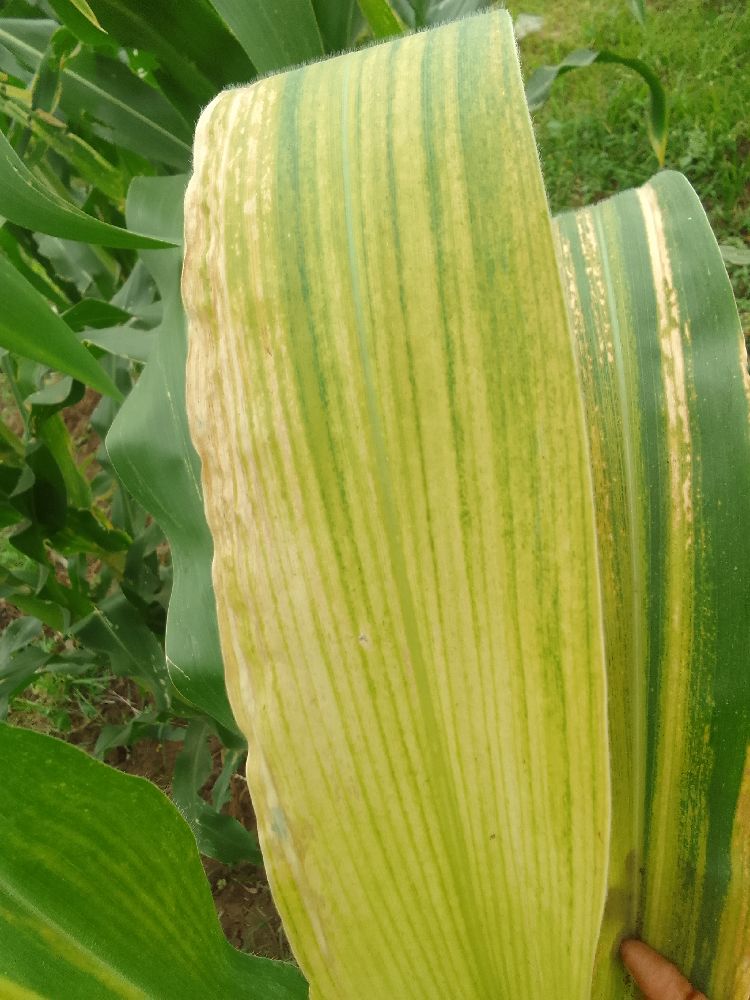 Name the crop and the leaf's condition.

maize, maize lethal necrosis
